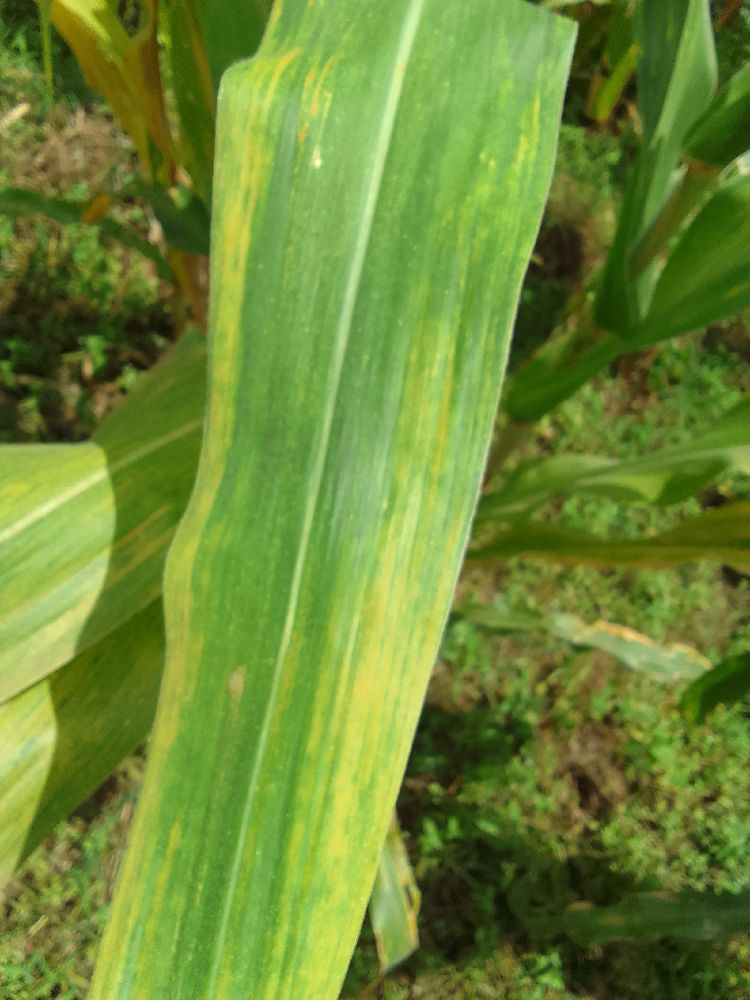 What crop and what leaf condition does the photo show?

maize, maize lethal necrosis
